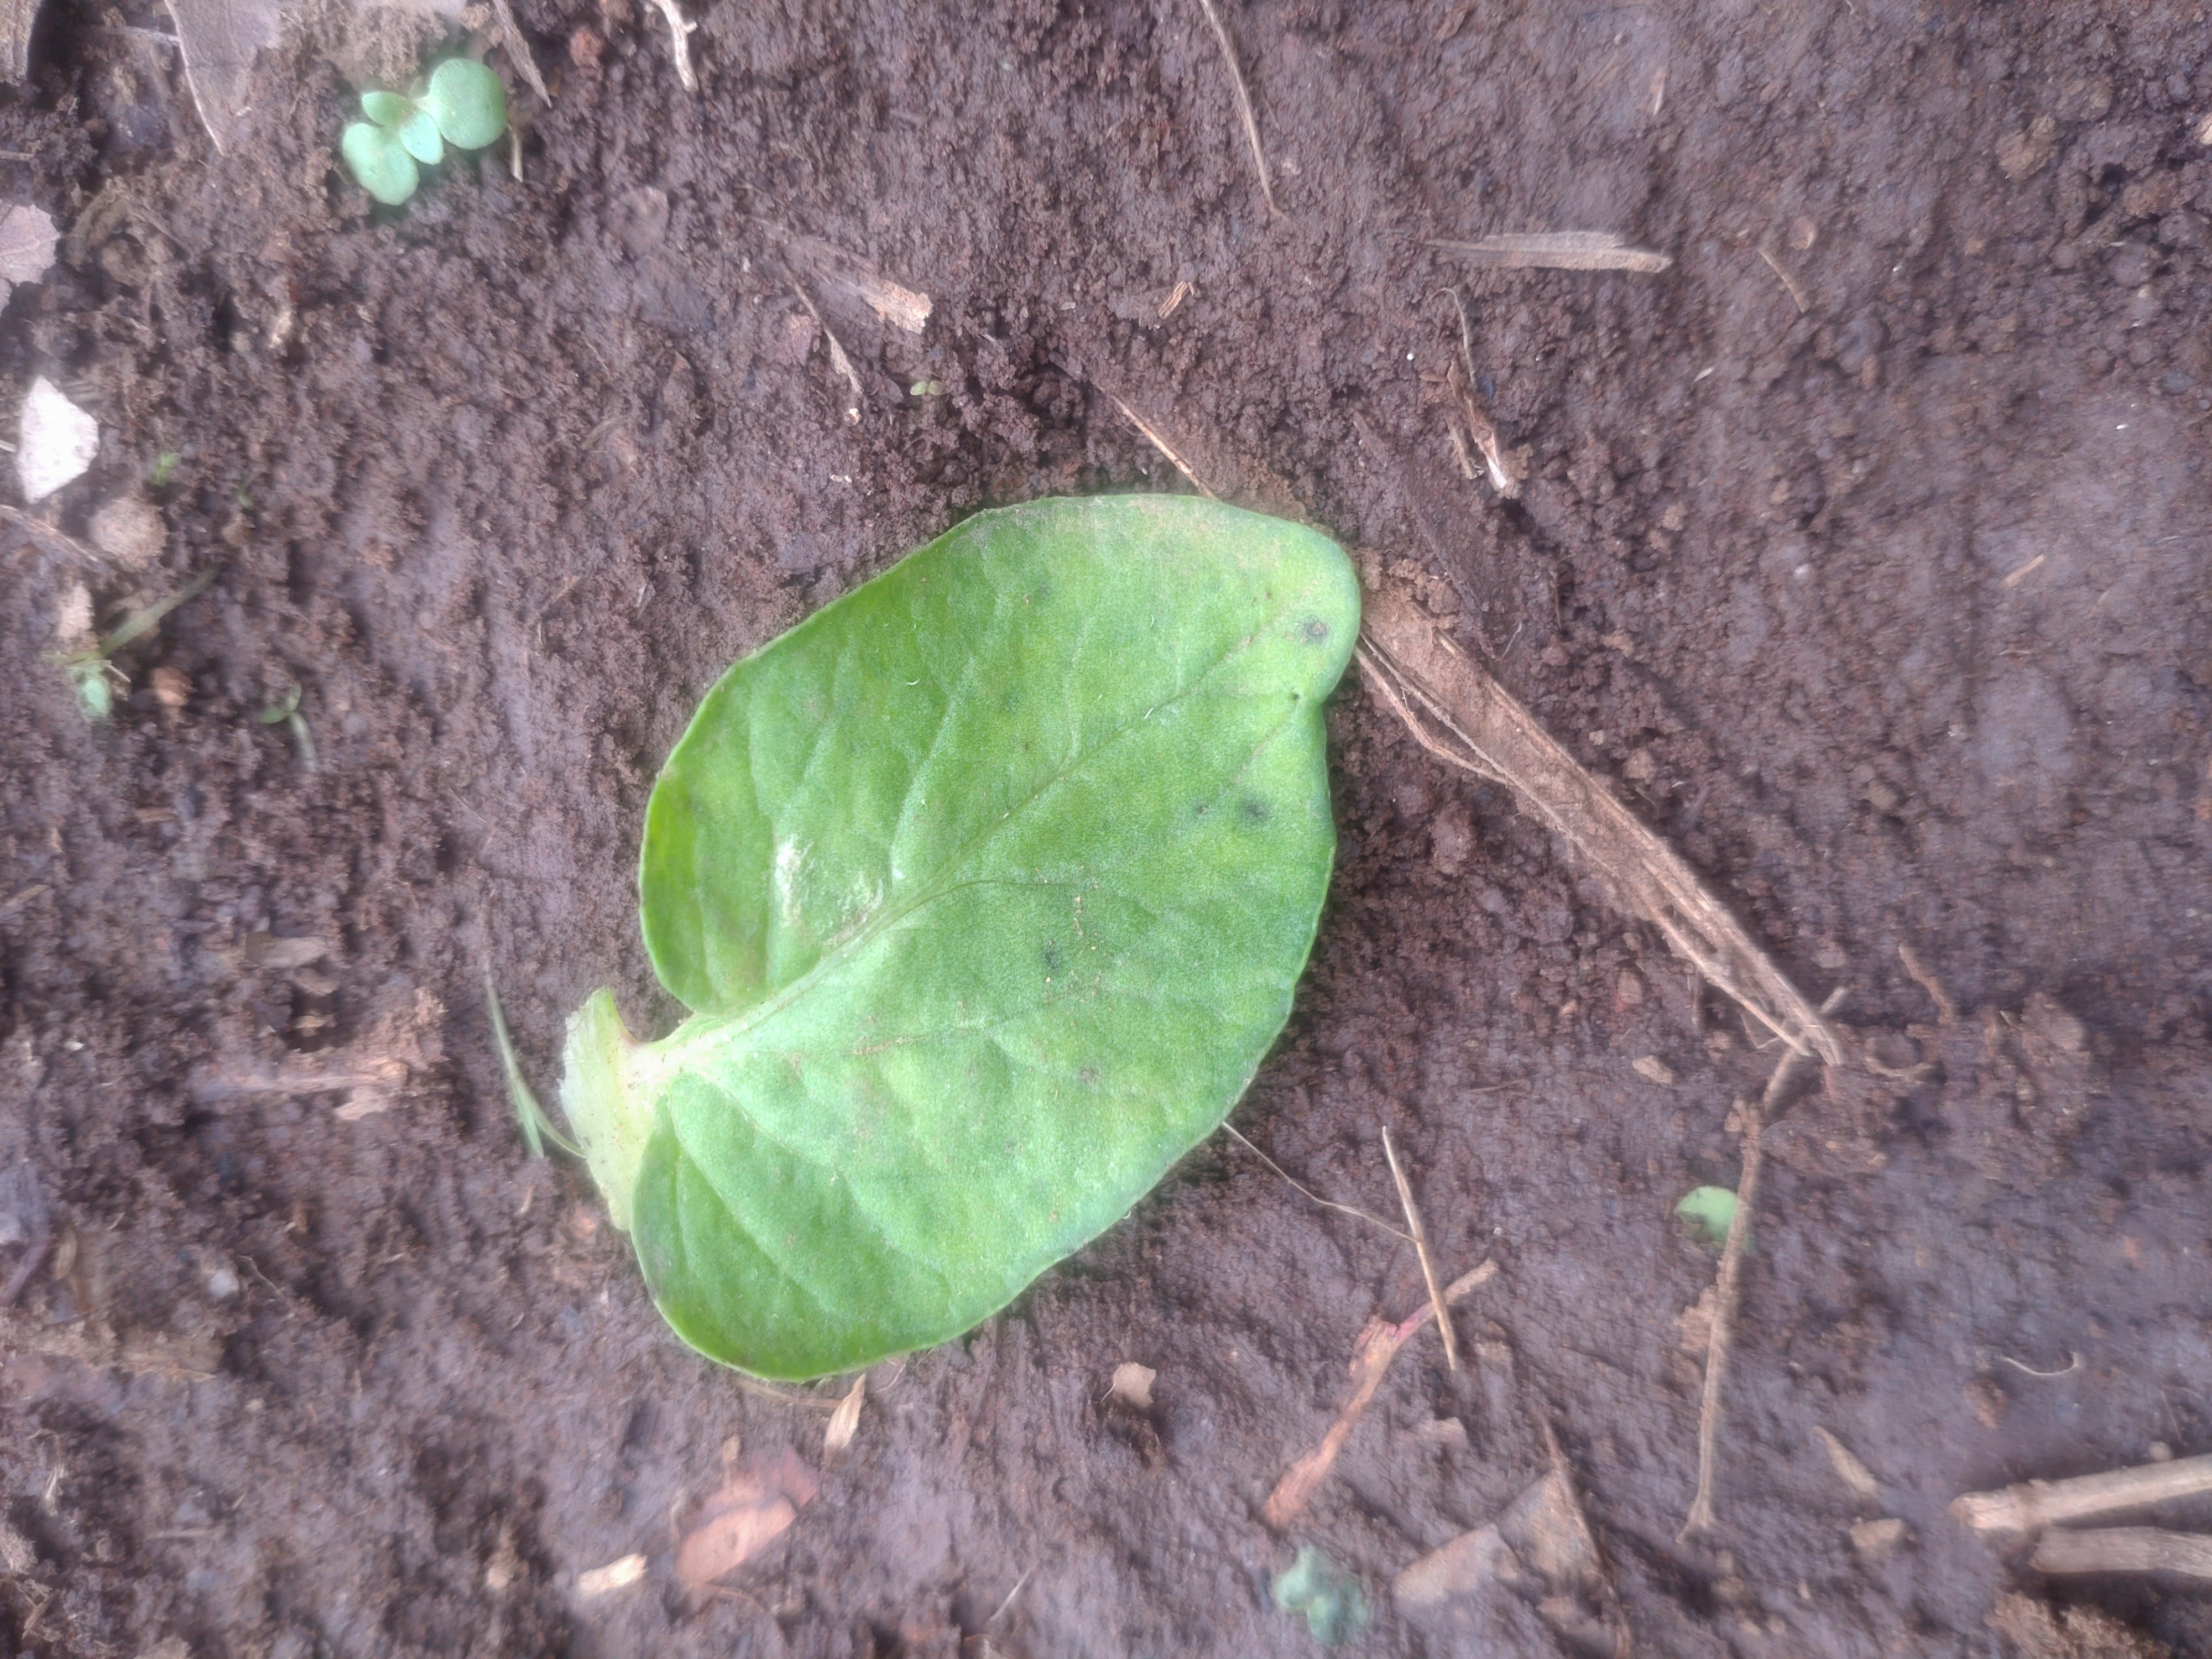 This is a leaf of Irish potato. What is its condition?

late blight
